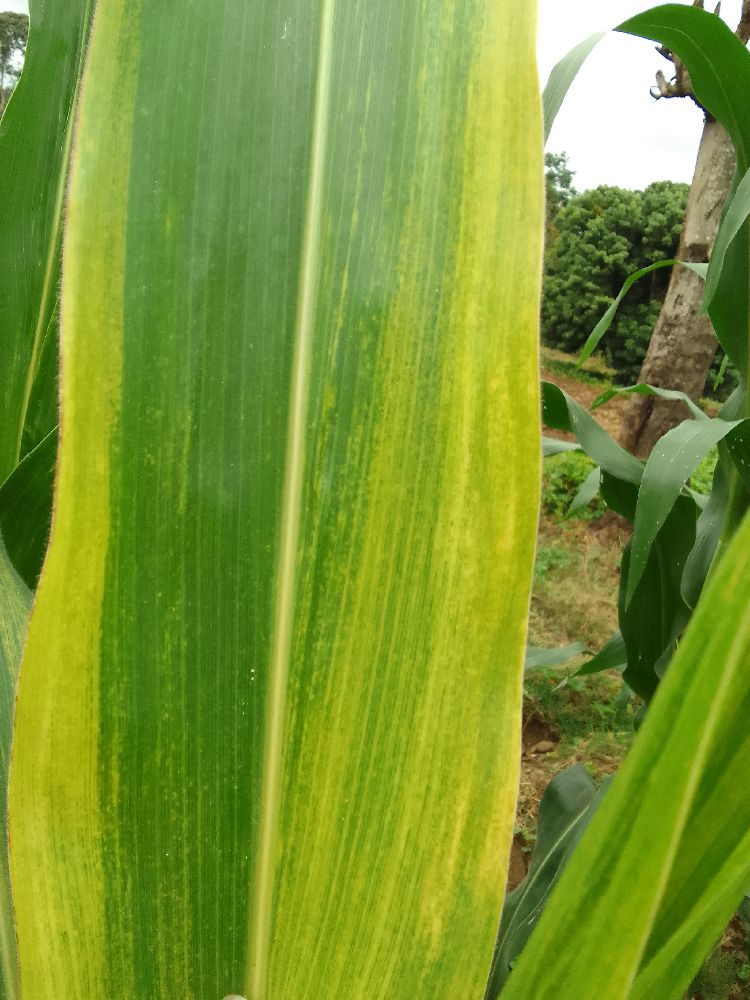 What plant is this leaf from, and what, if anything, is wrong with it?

maize, maize lethal necrosis
